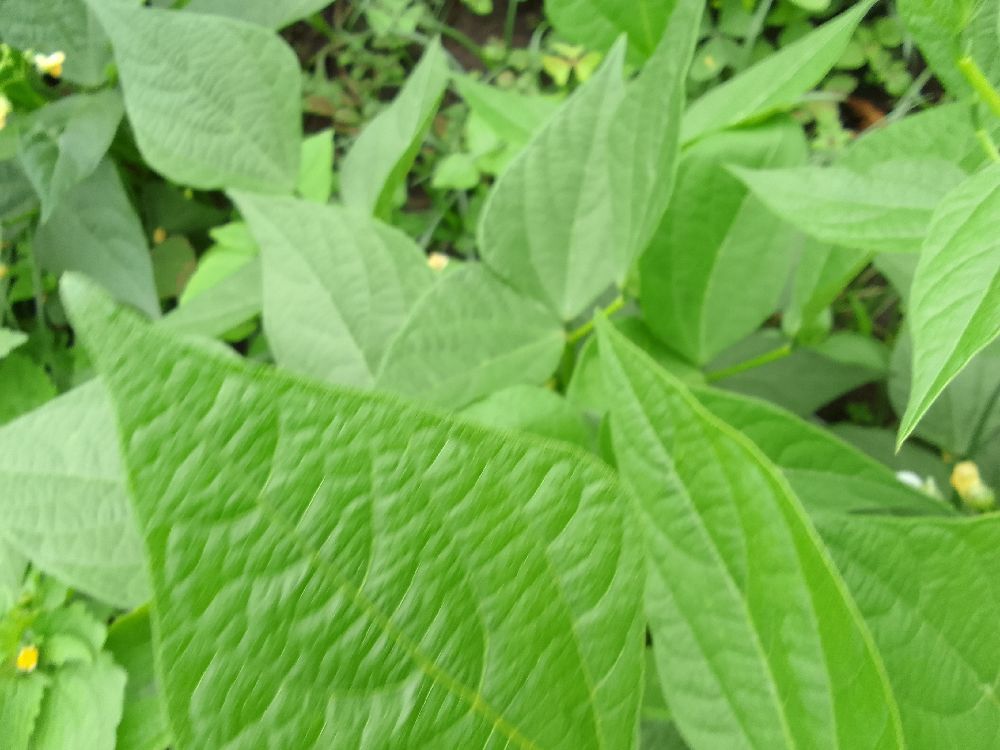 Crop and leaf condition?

common bean, healthy
